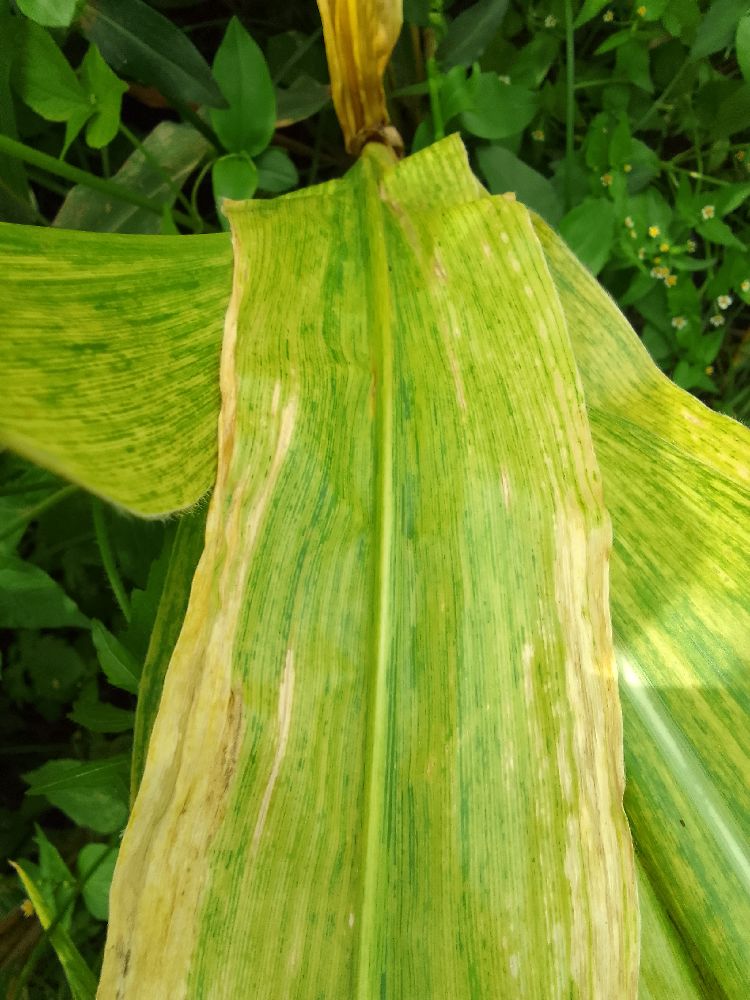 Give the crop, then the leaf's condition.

maize, maize lethal necrosis
